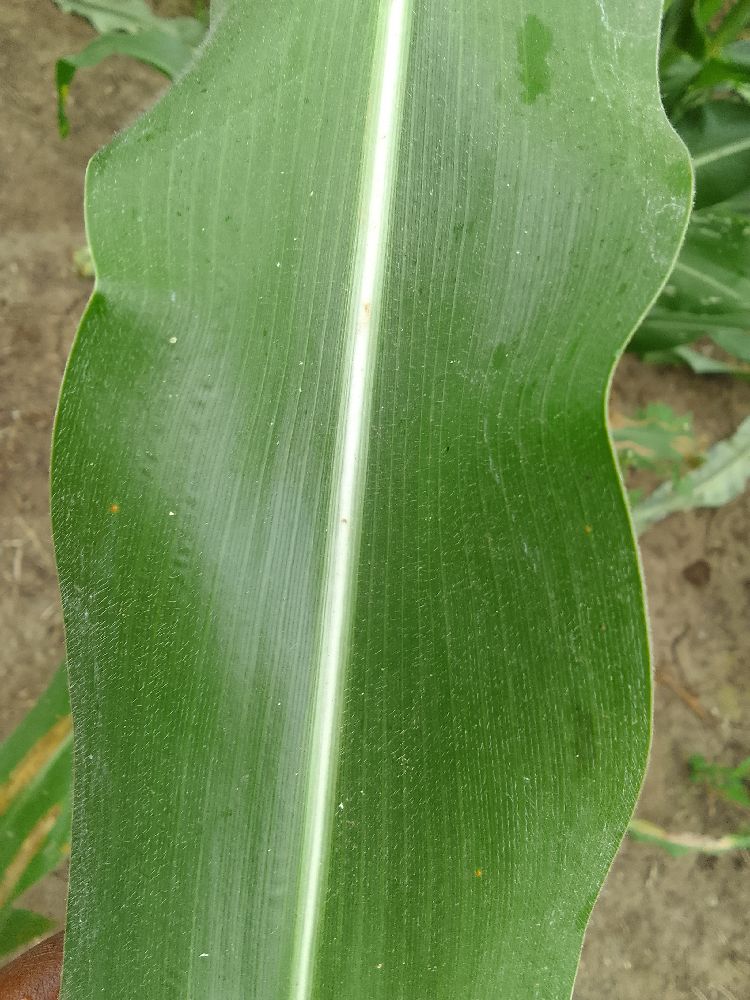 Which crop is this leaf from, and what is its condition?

maize, healthy
